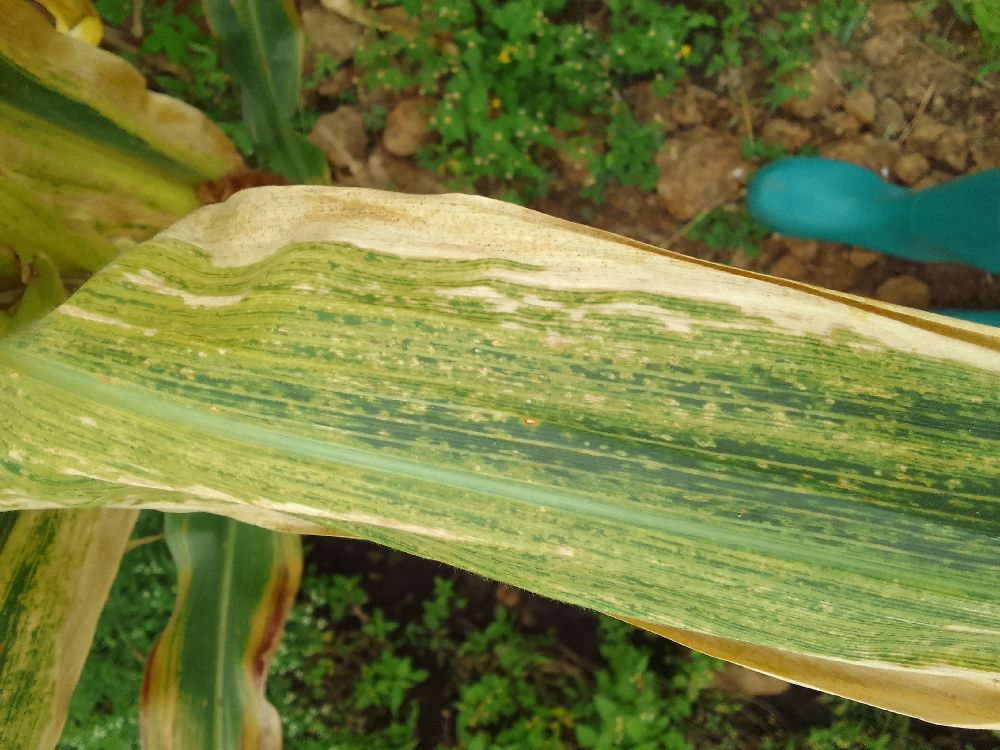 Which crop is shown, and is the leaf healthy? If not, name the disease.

maize, maize lethal necrosis
